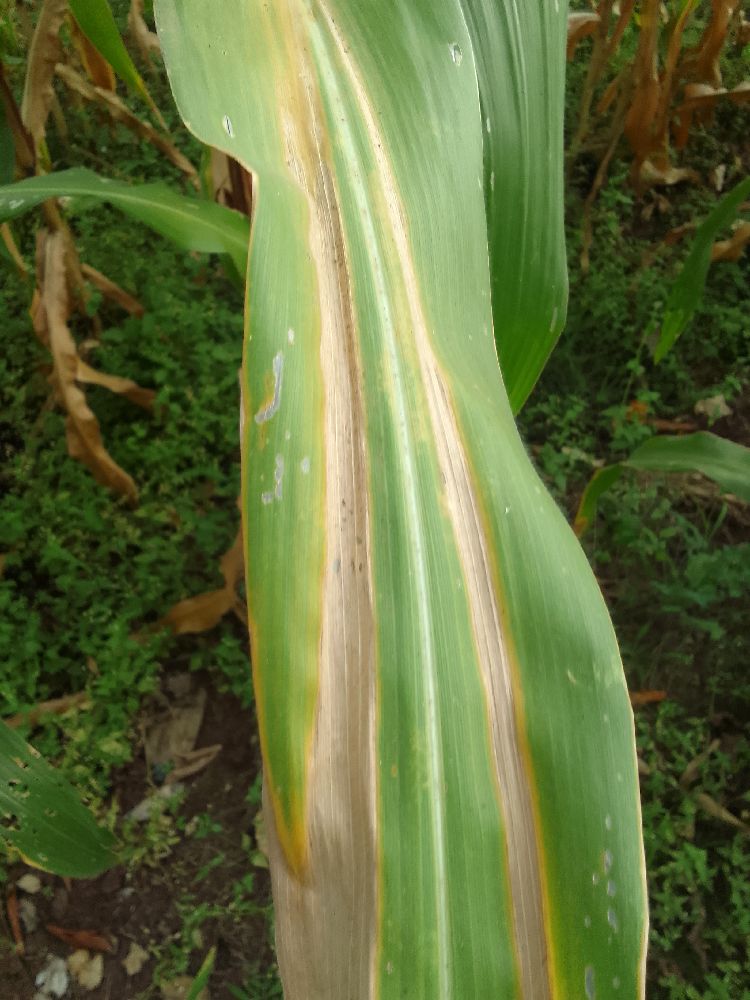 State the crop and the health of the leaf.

maize, maize lethal necrosis
